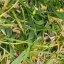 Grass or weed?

grass
